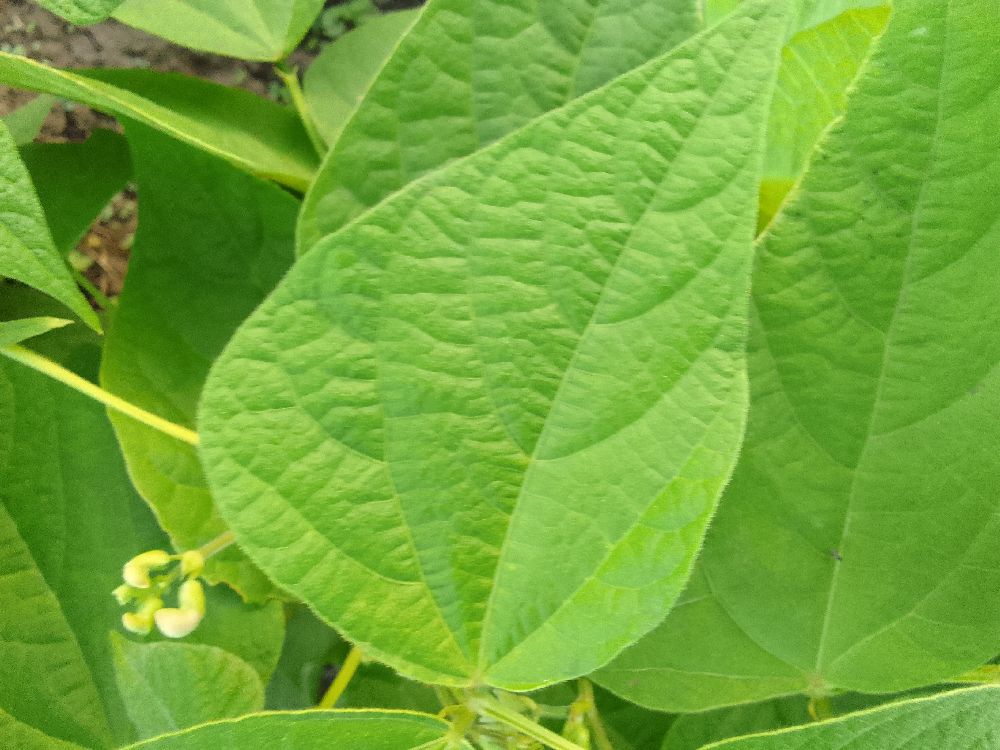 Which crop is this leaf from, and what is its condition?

common bean, healthy
